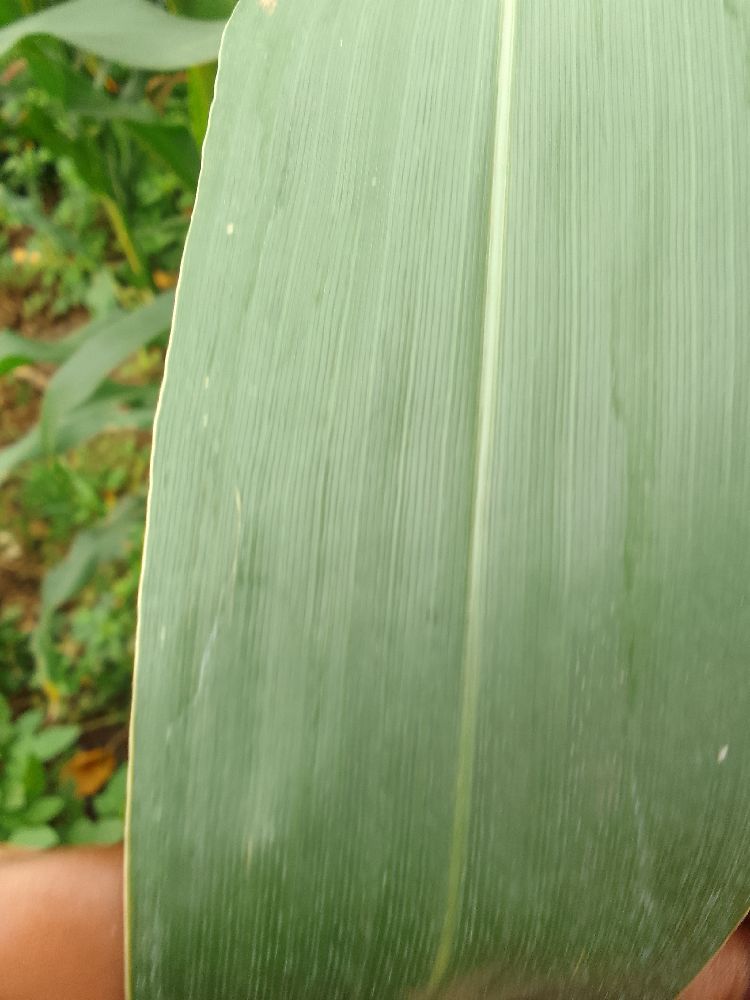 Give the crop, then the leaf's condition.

maize, healthy
